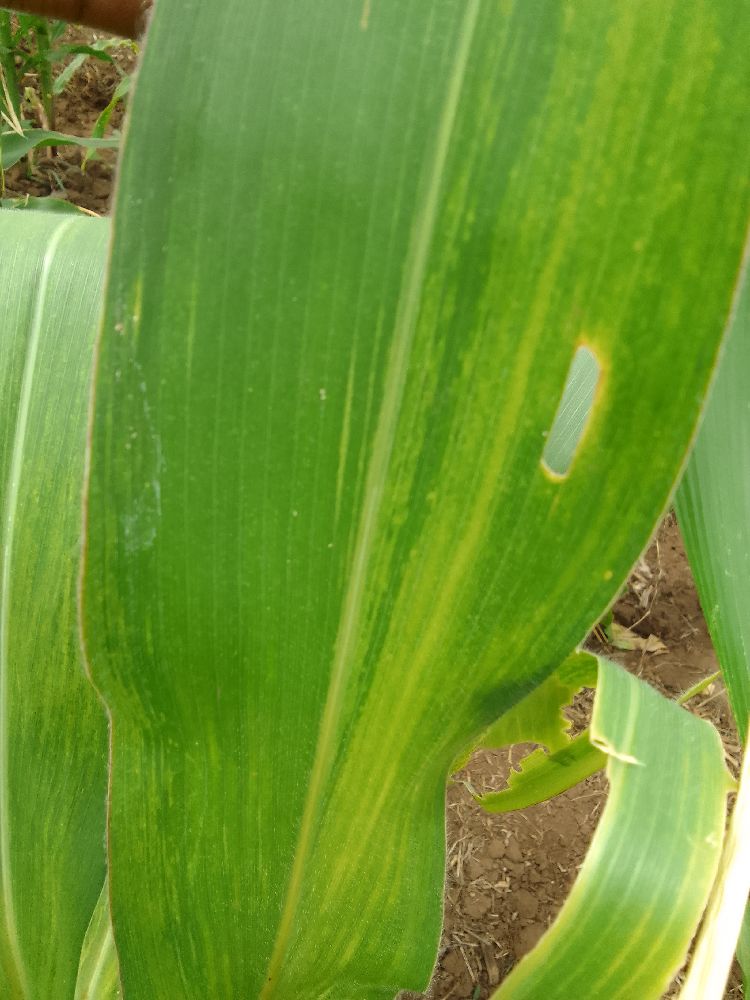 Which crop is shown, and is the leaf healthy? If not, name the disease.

maize, maize lethal necrosis
